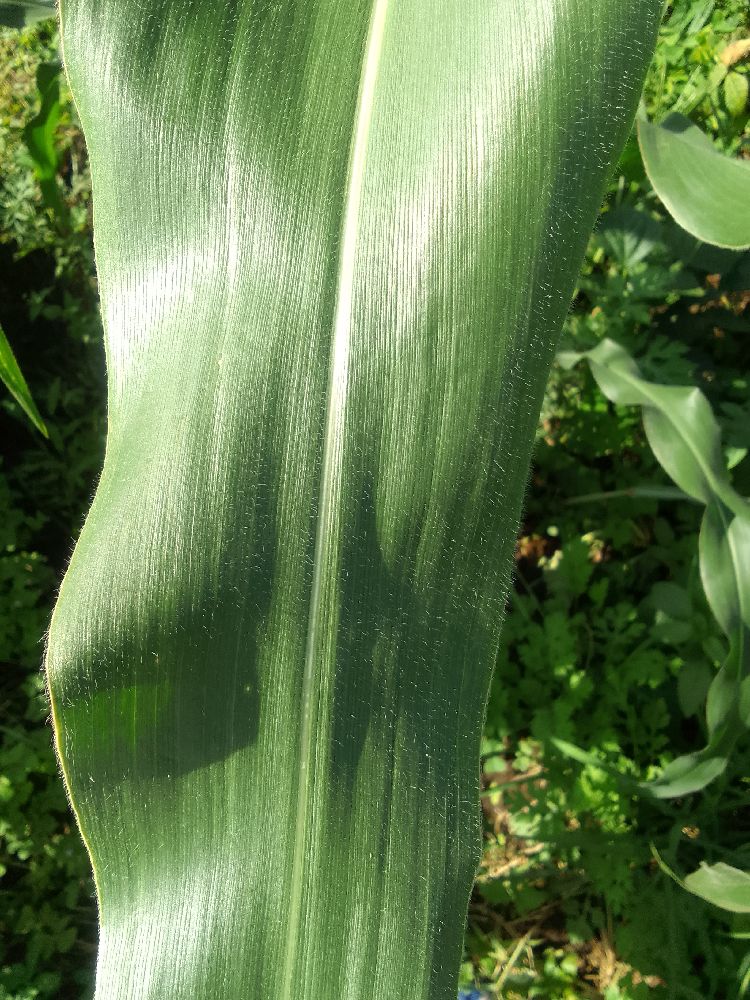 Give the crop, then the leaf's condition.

maize, healthy
